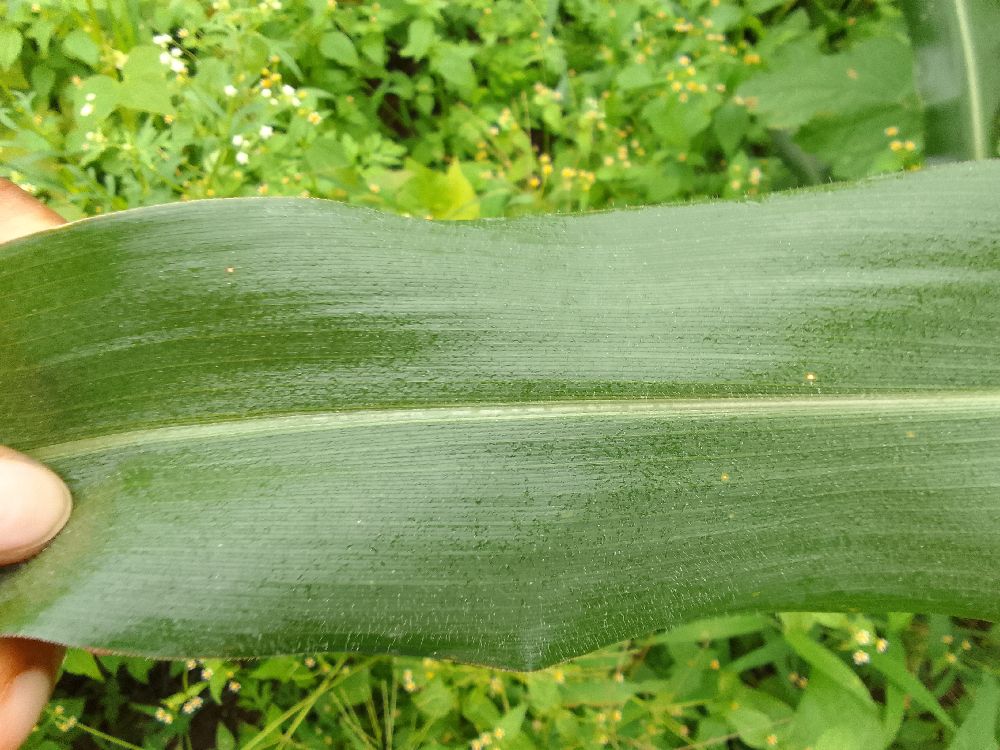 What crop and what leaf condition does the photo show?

maize, healthy
